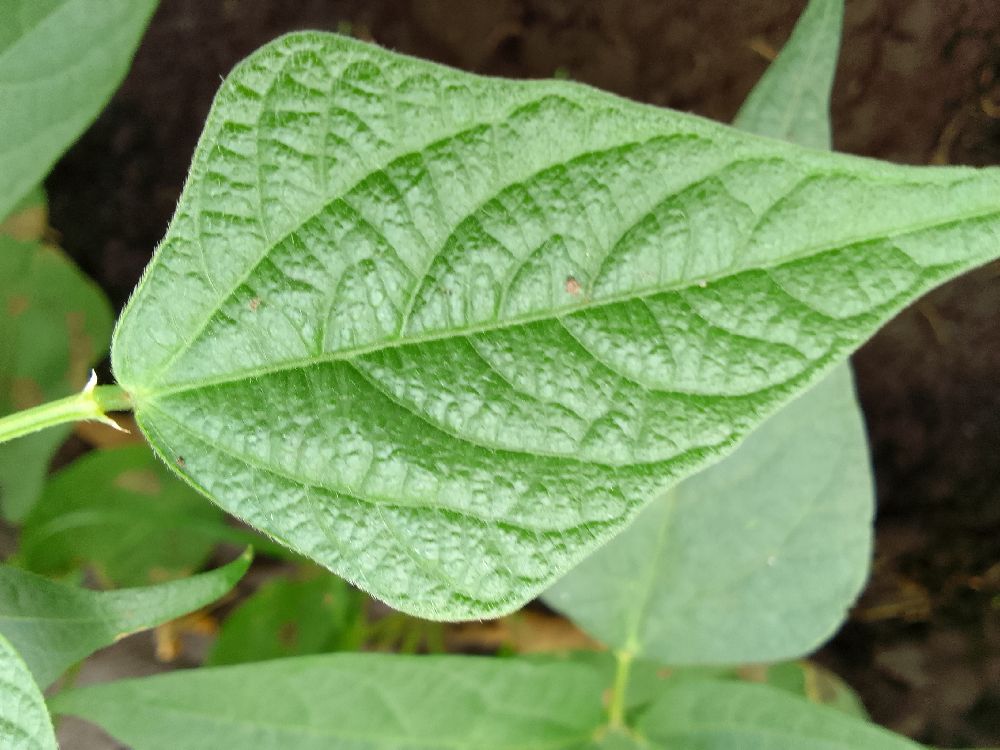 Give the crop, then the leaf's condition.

common bean, healthy
